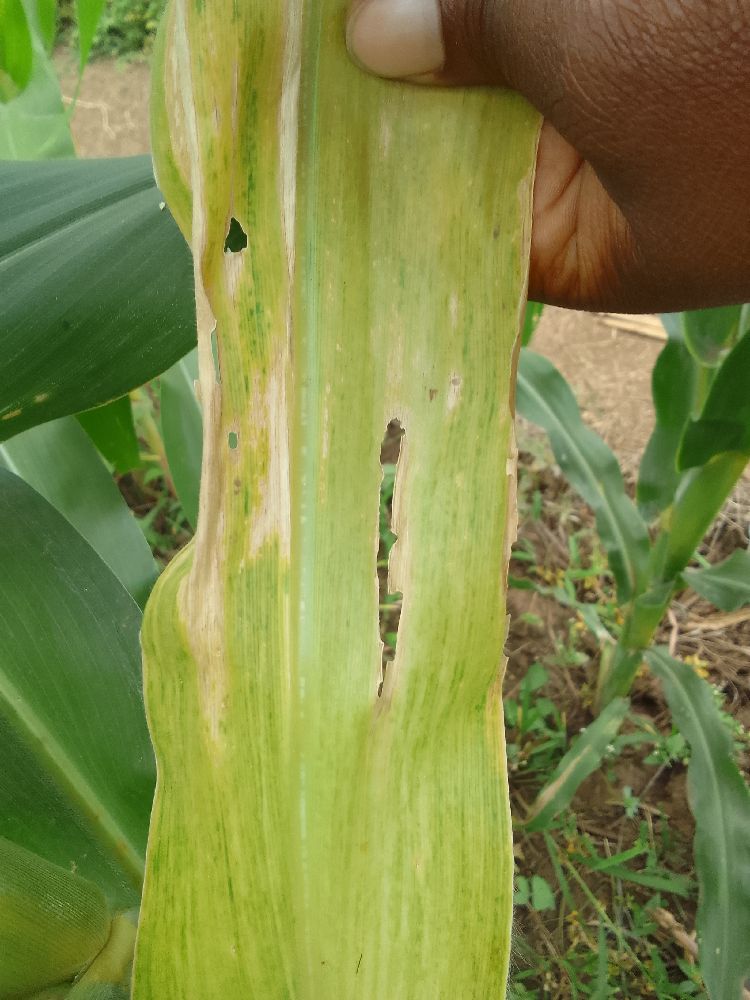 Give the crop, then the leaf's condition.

maize, maize lethal necrosis
